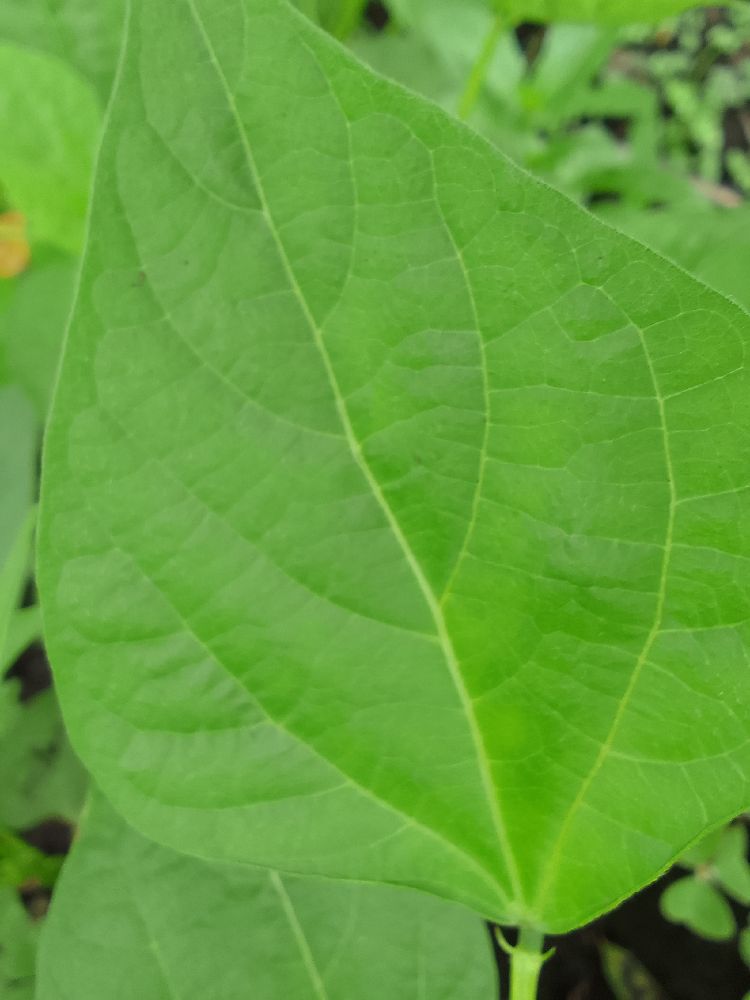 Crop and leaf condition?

common bean, healthy
